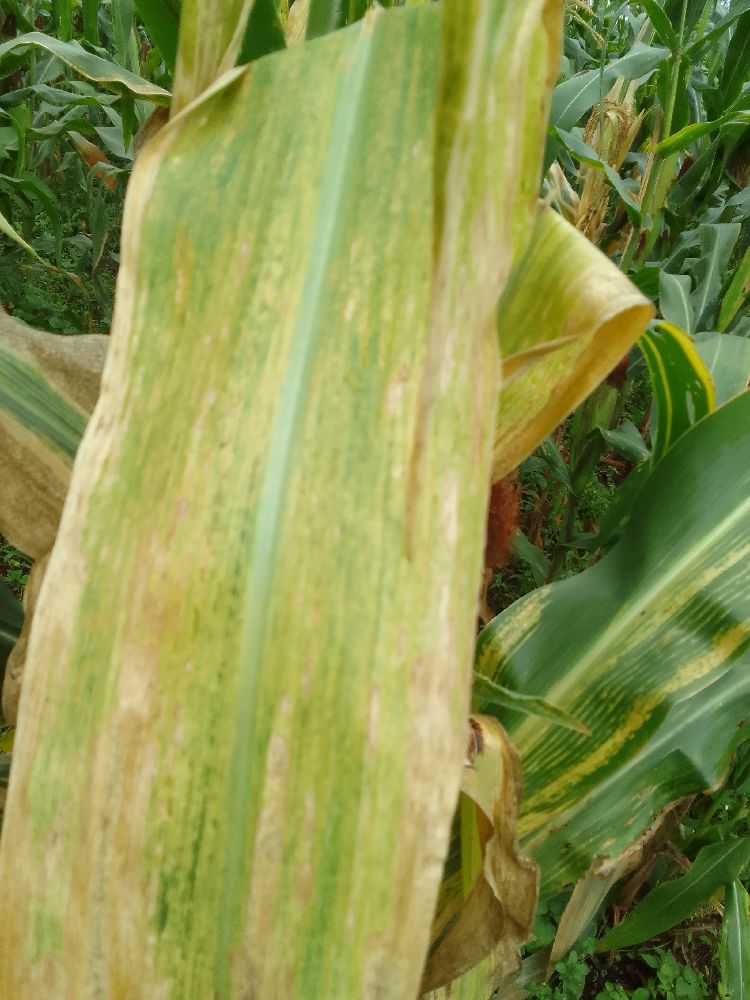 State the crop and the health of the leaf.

maize, maize lethal necrosis
